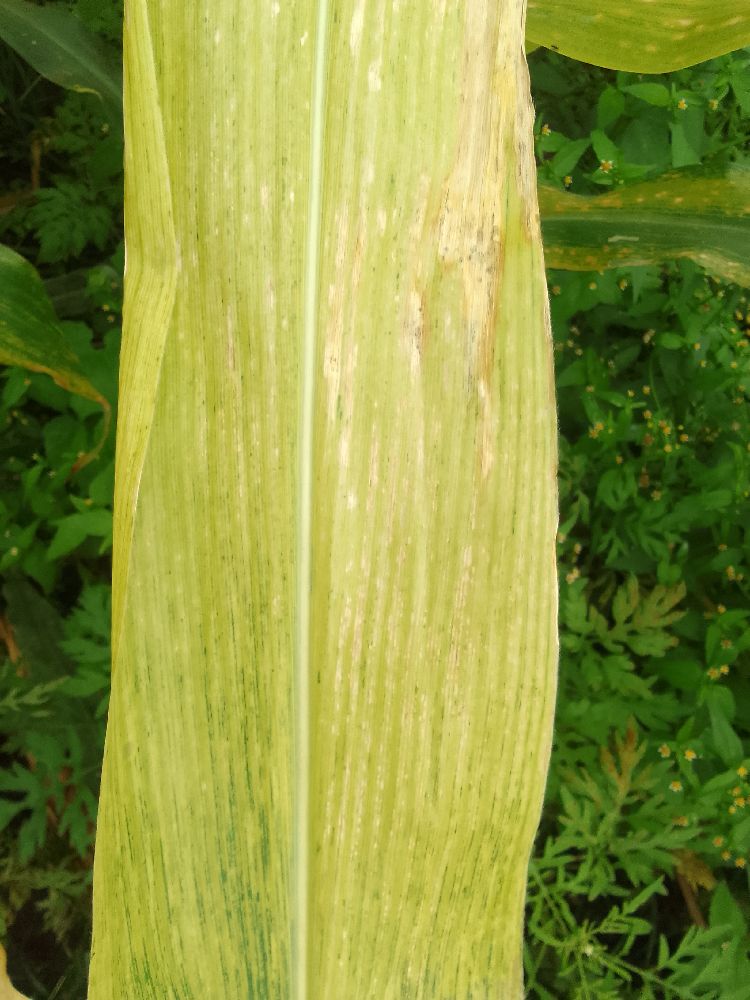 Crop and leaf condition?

maize, maize lethal necrosis
